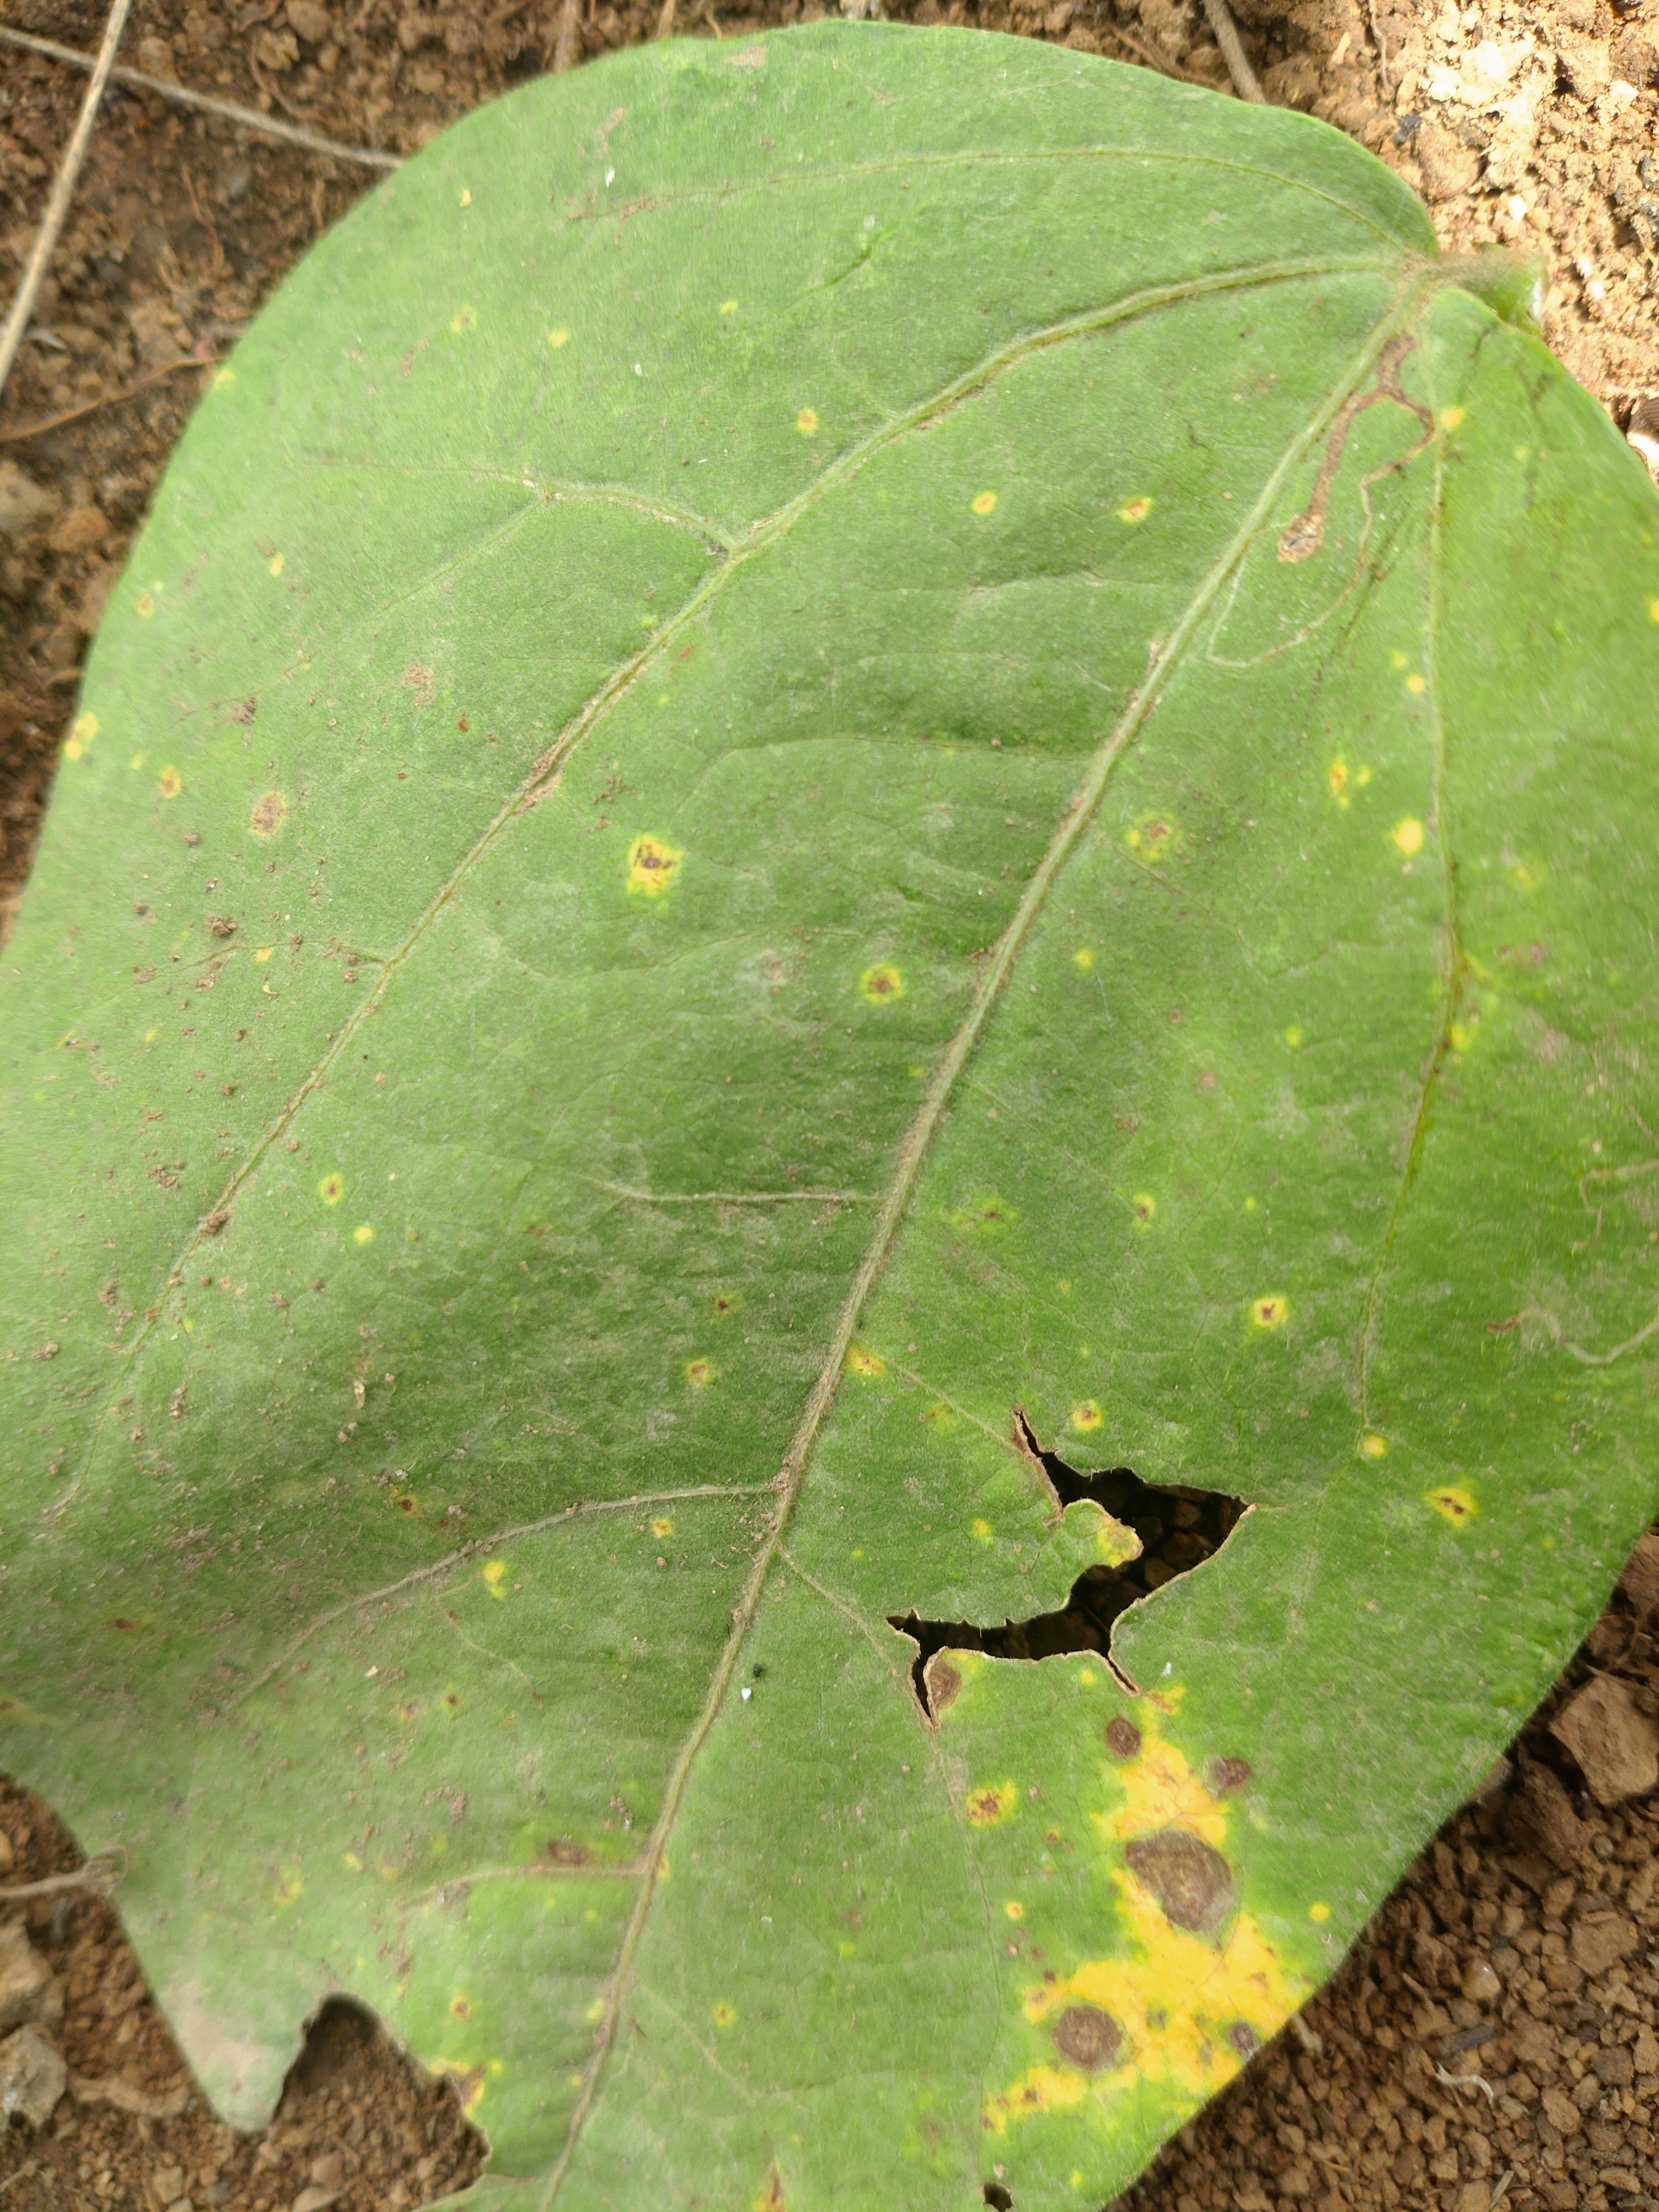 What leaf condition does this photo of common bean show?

rust
